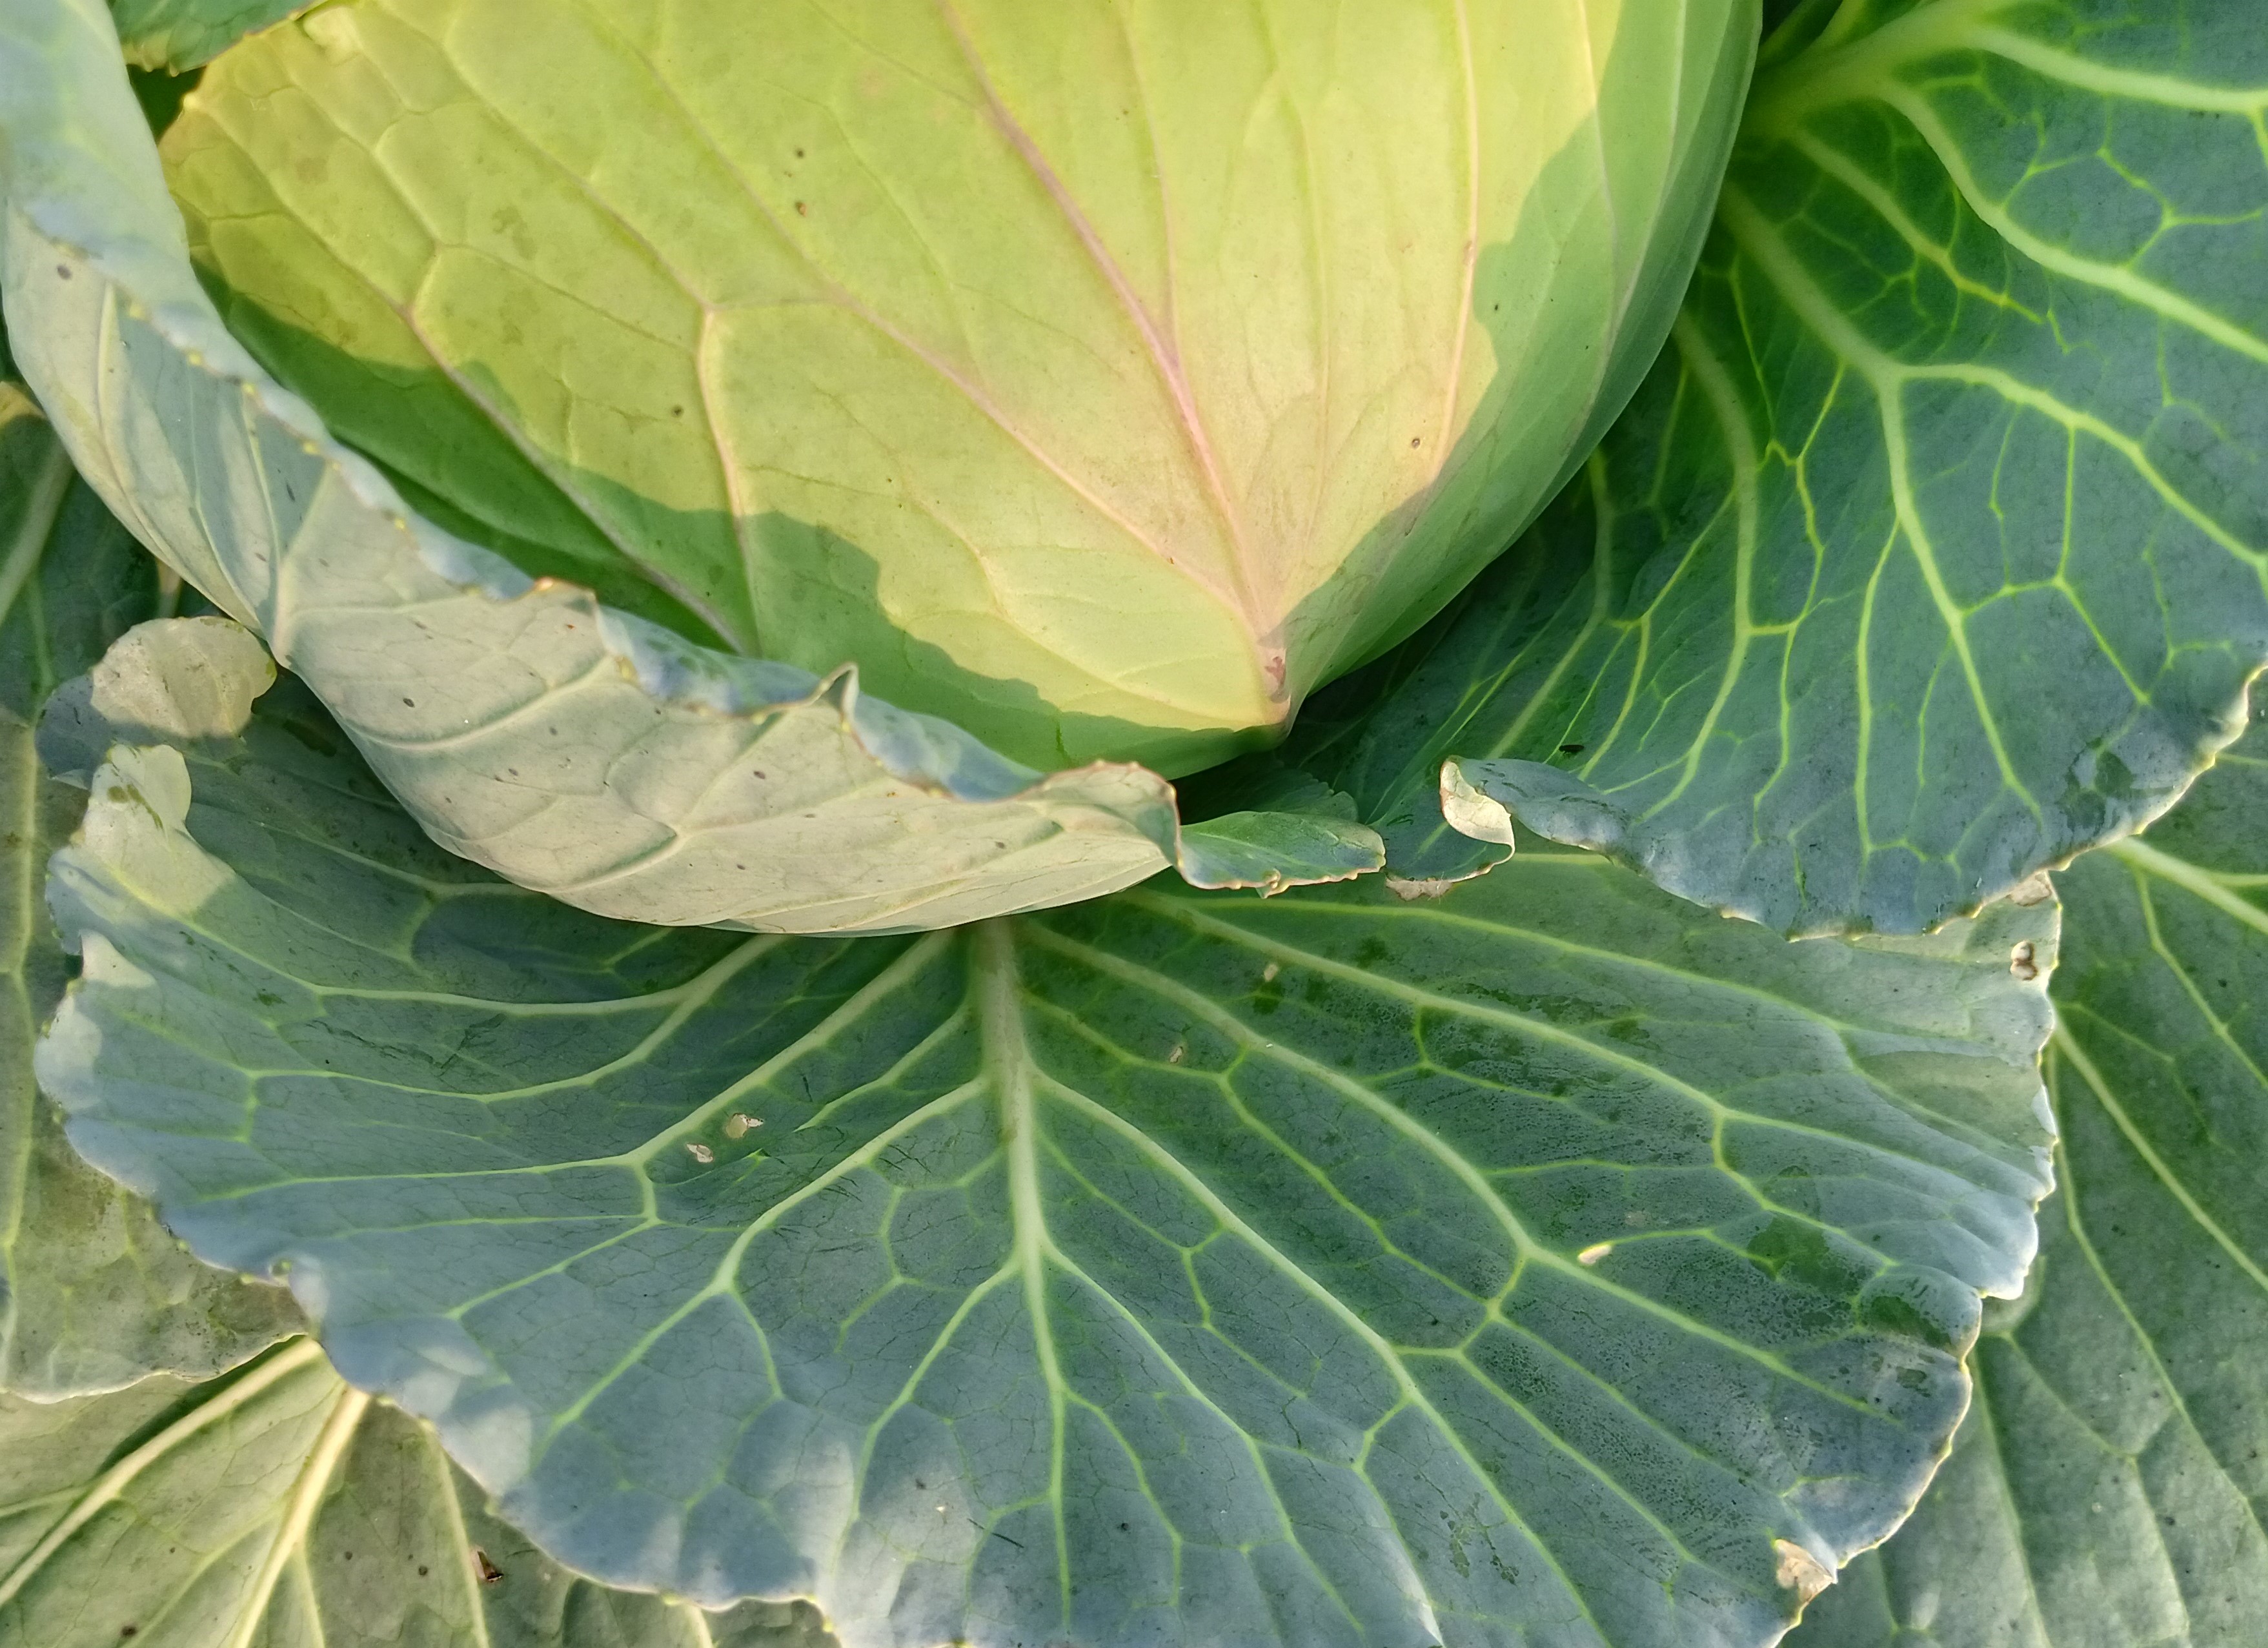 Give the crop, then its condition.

cabbage, healthy
